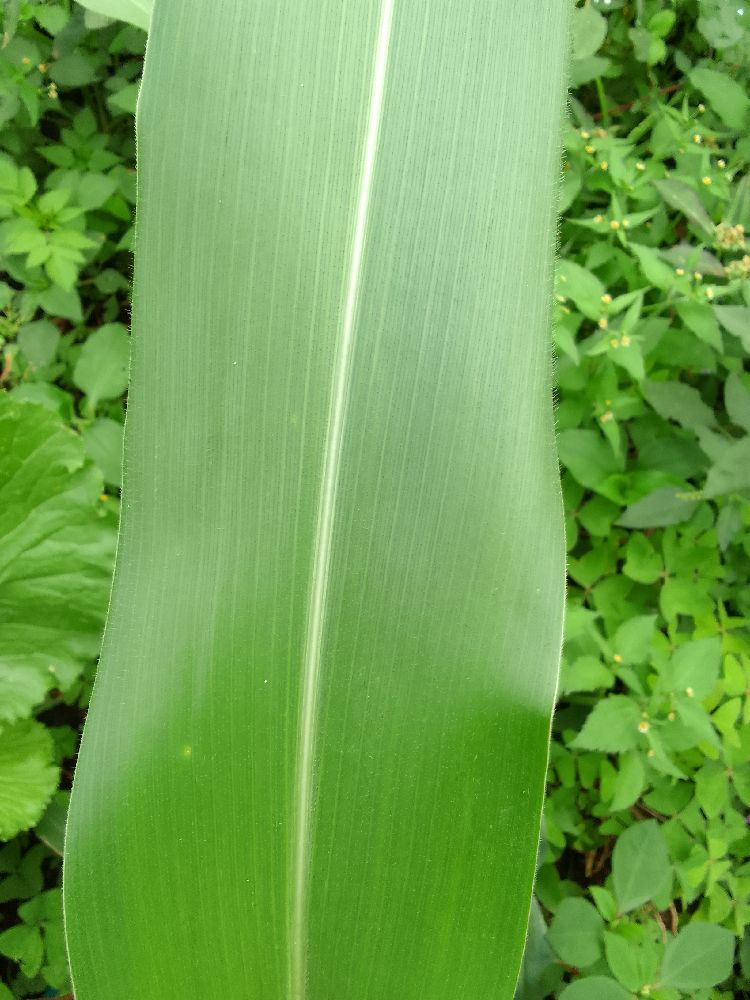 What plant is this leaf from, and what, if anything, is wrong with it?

maize, healthy
